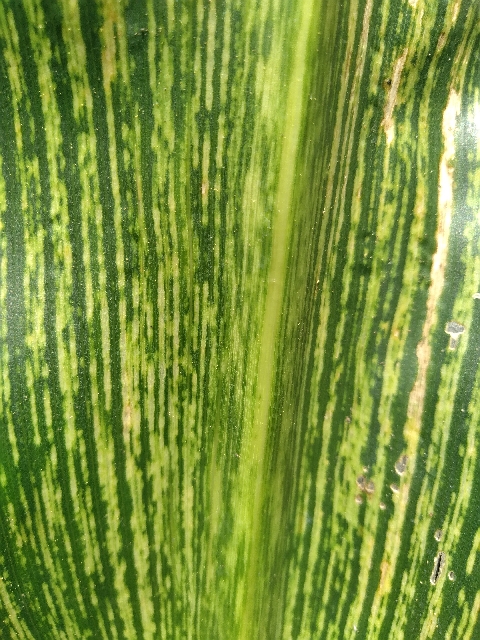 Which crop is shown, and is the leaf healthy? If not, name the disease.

maize, maize streak virus
